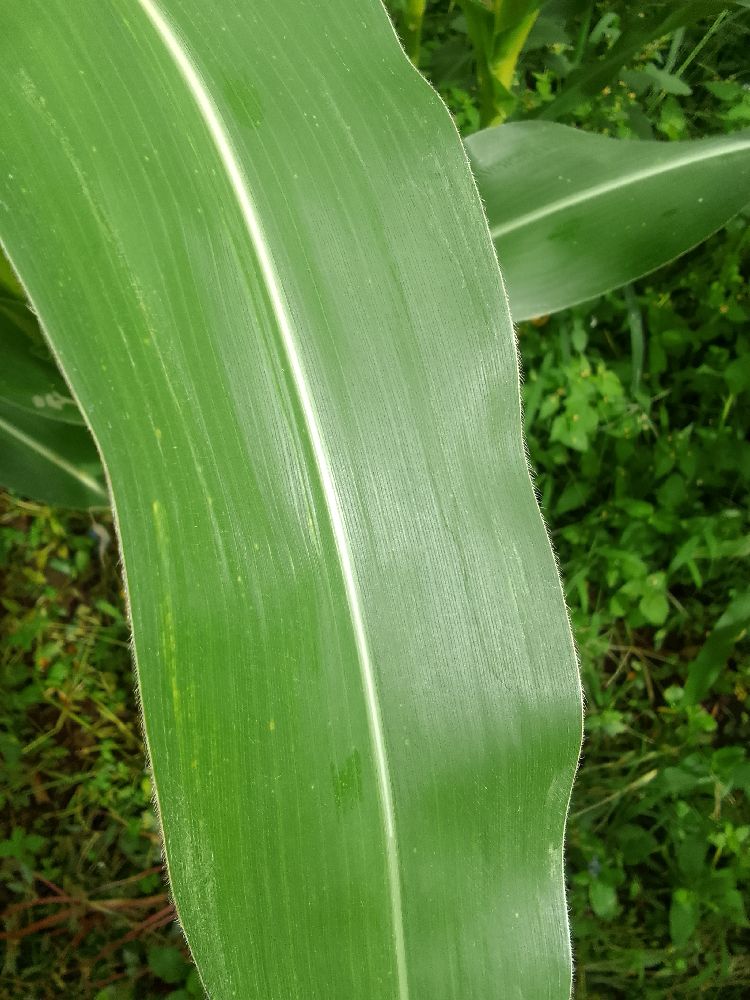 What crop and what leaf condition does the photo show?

maize, healthy
